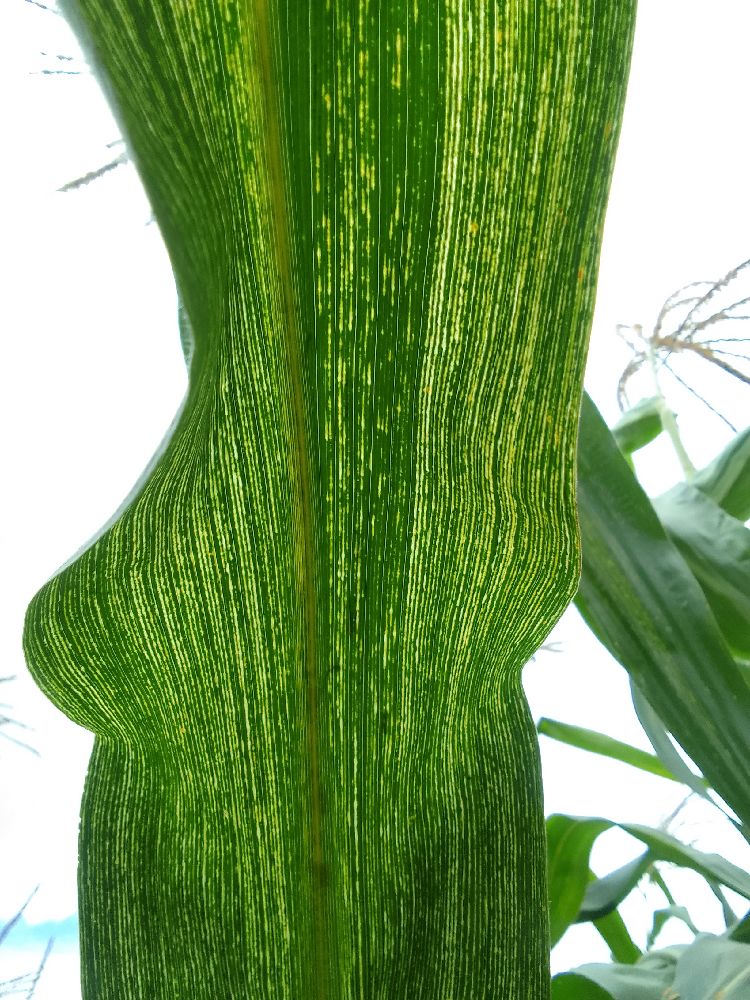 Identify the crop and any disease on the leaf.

maize, maize streak virus
